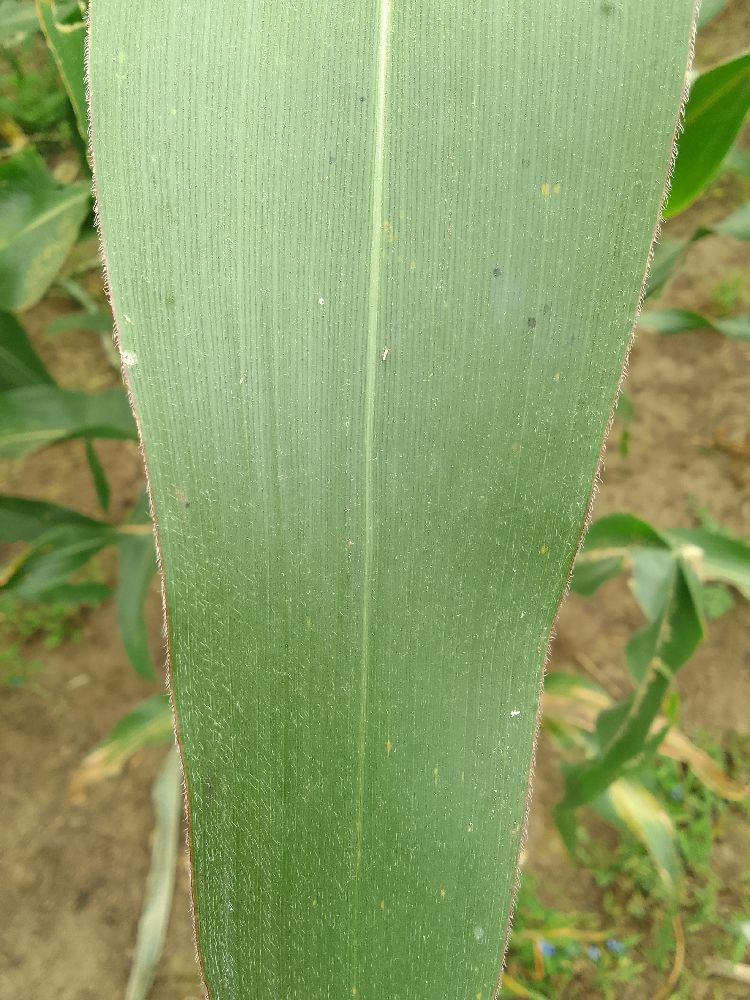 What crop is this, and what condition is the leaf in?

maize, healthy
